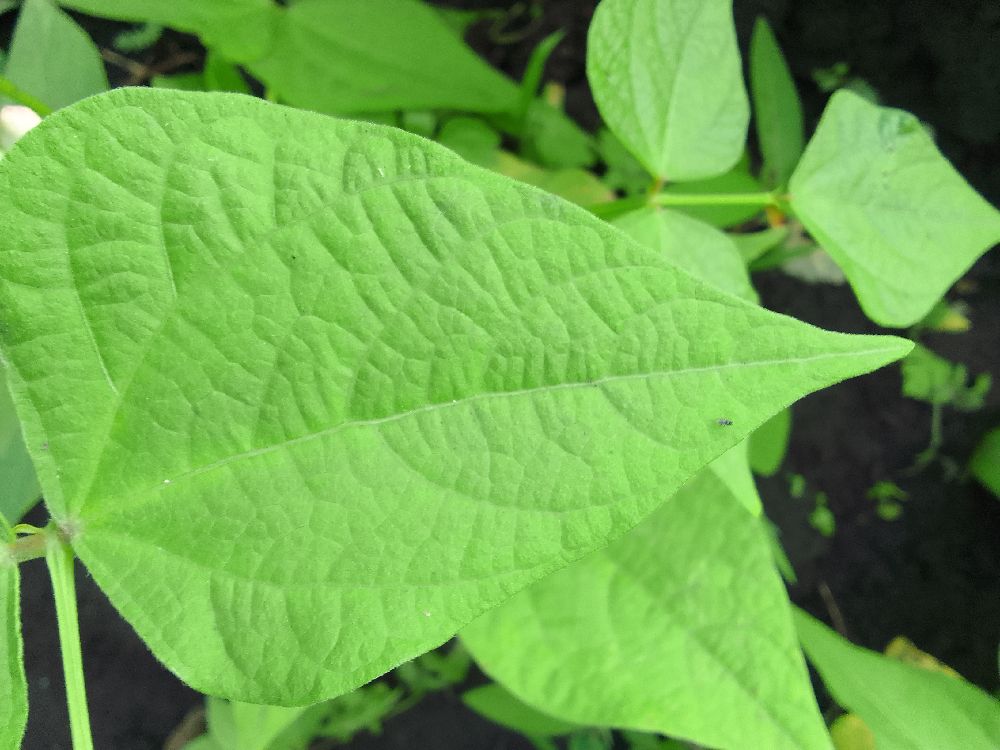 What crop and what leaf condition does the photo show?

common bean, healthy
